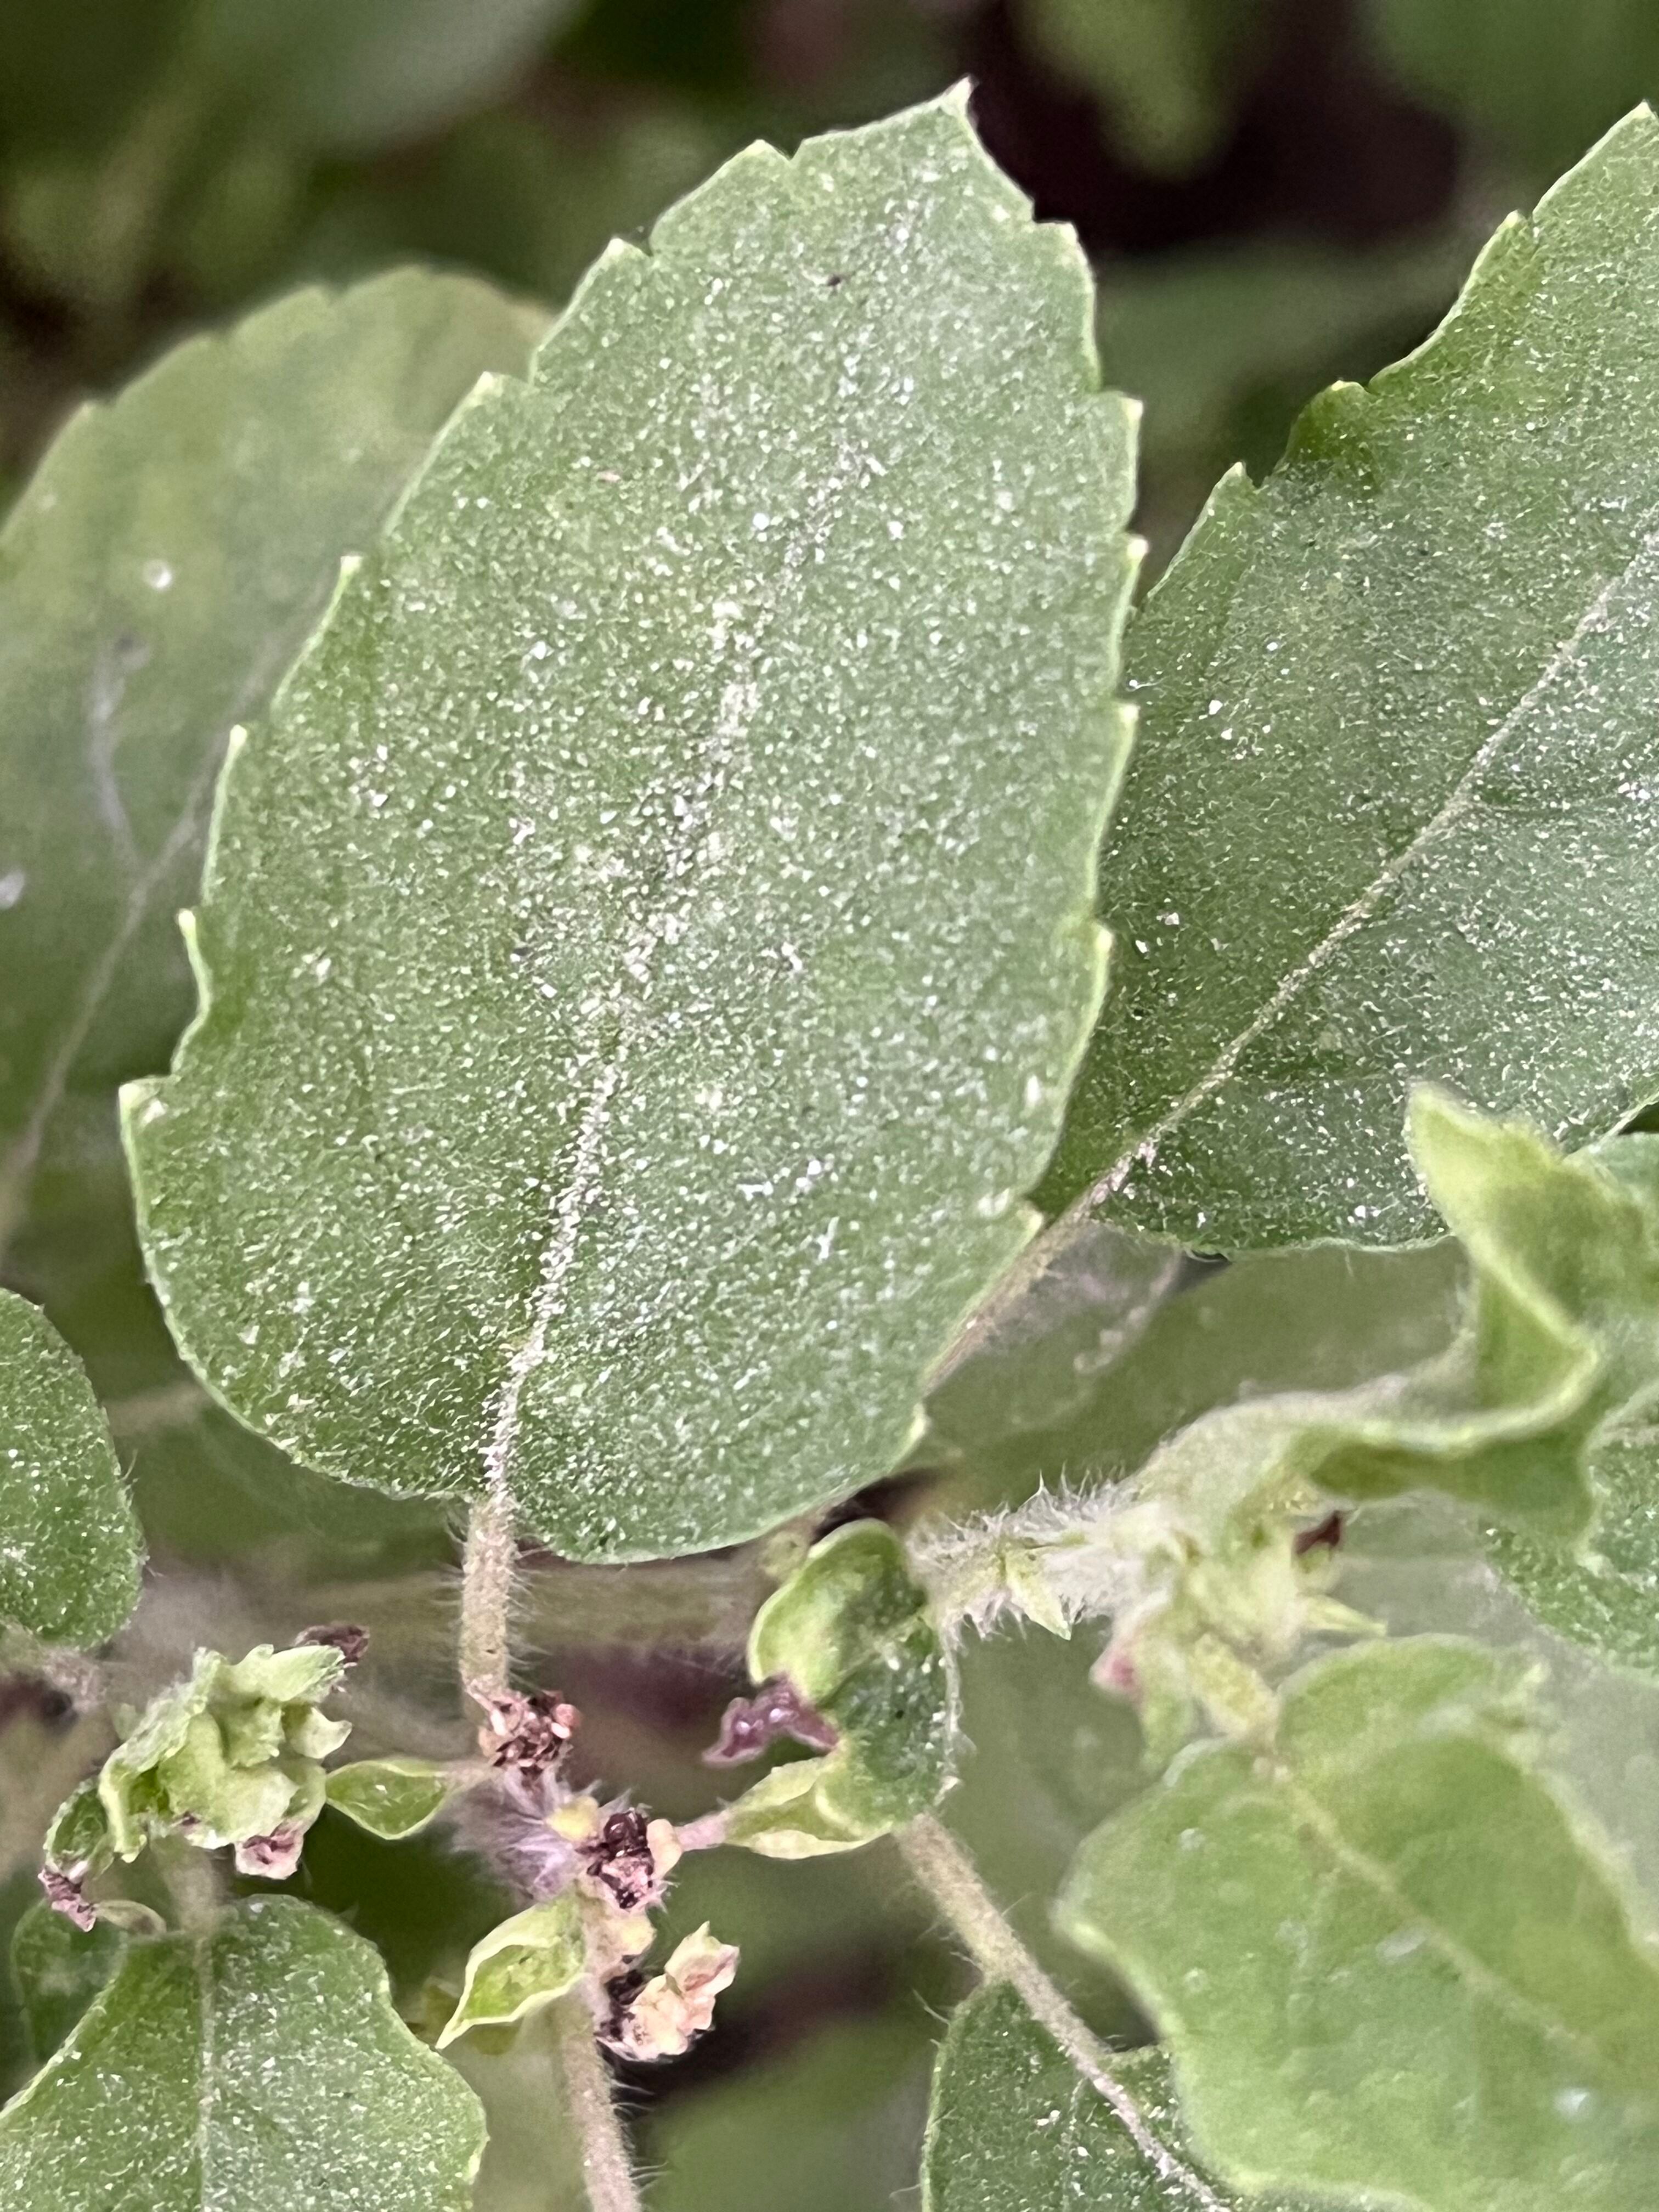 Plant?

tulshi
